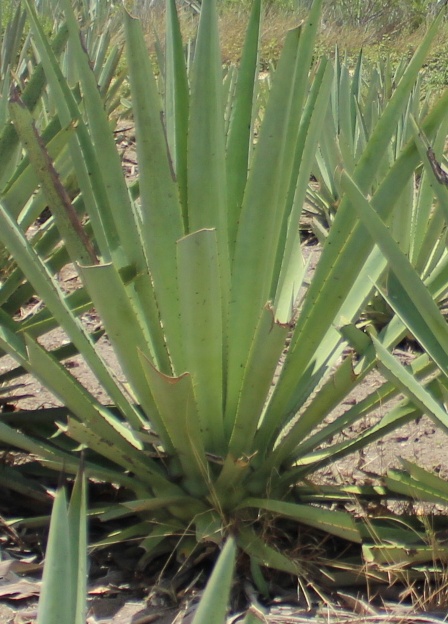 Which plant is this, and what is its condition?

agave, yellow
